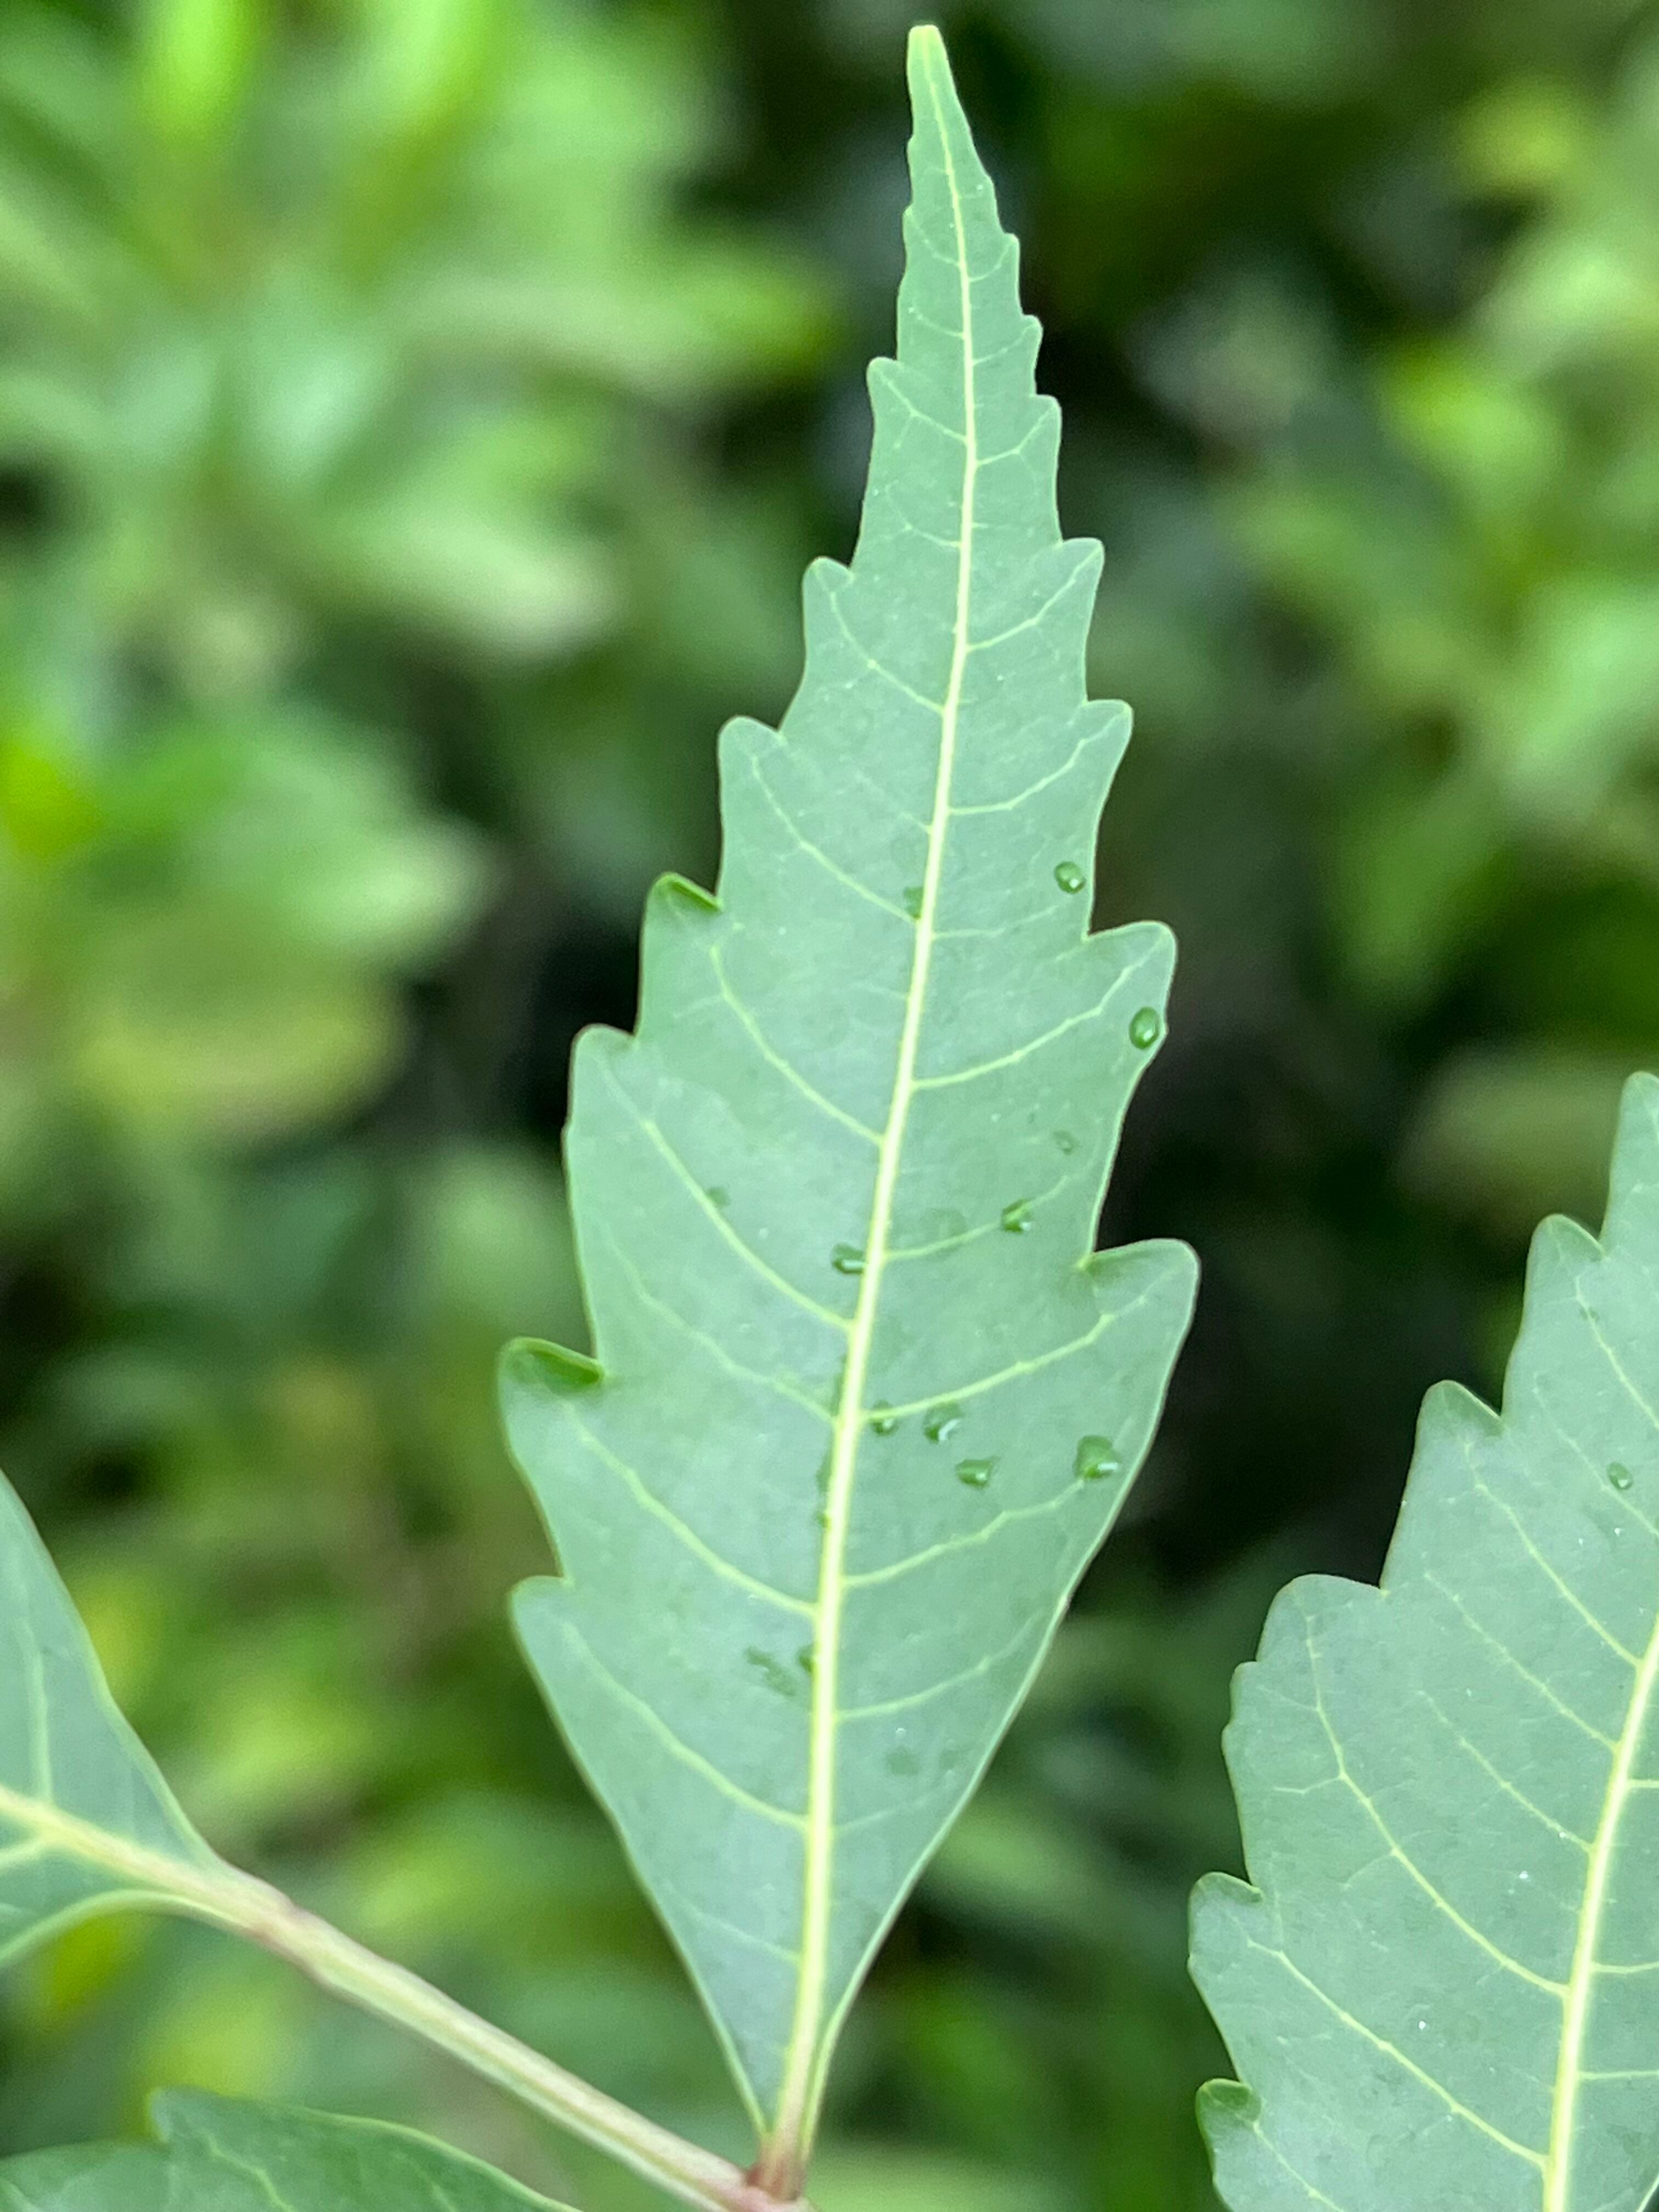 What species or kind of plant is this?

neem
